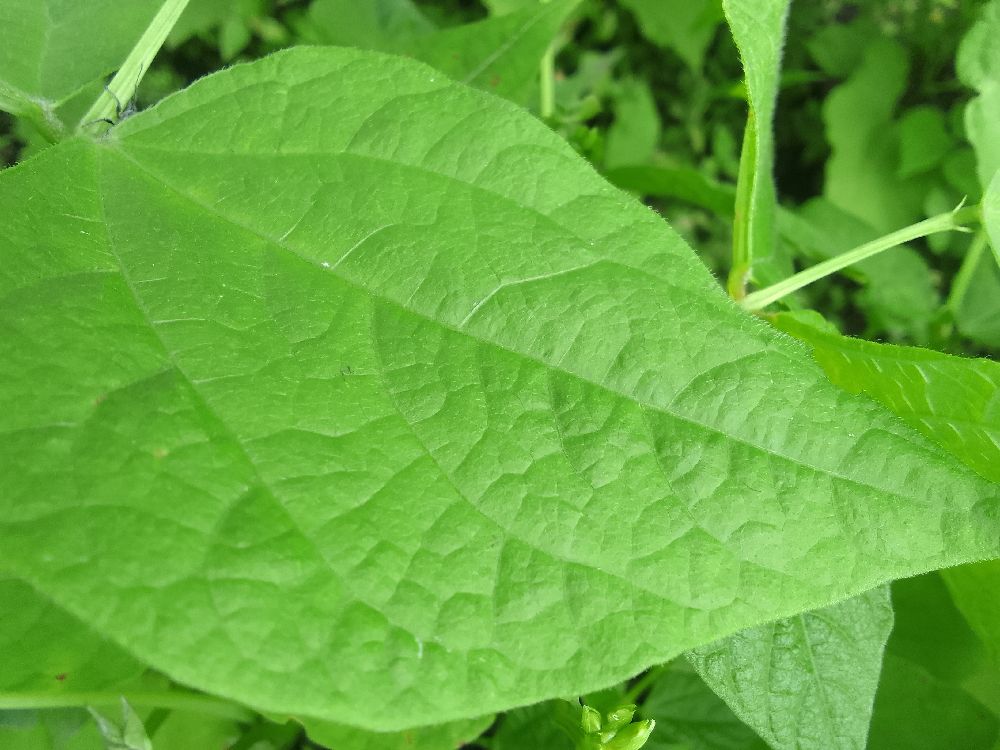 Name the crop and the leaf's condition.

common bean, healthy
